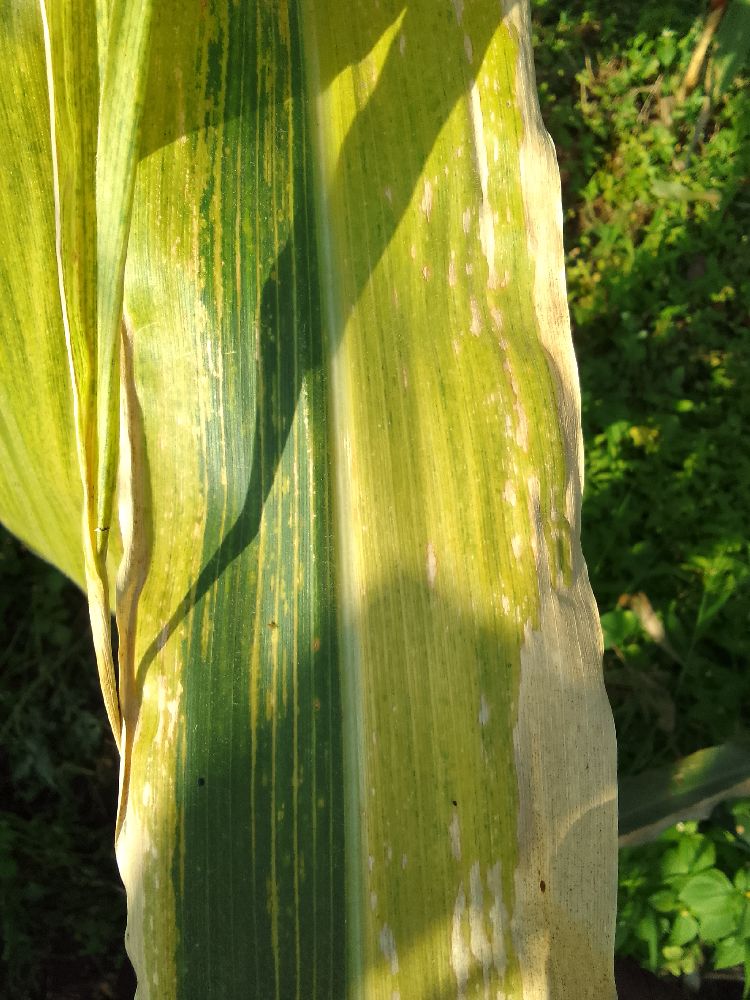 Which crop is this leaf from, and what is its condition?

maize, maize lethal necrosis
